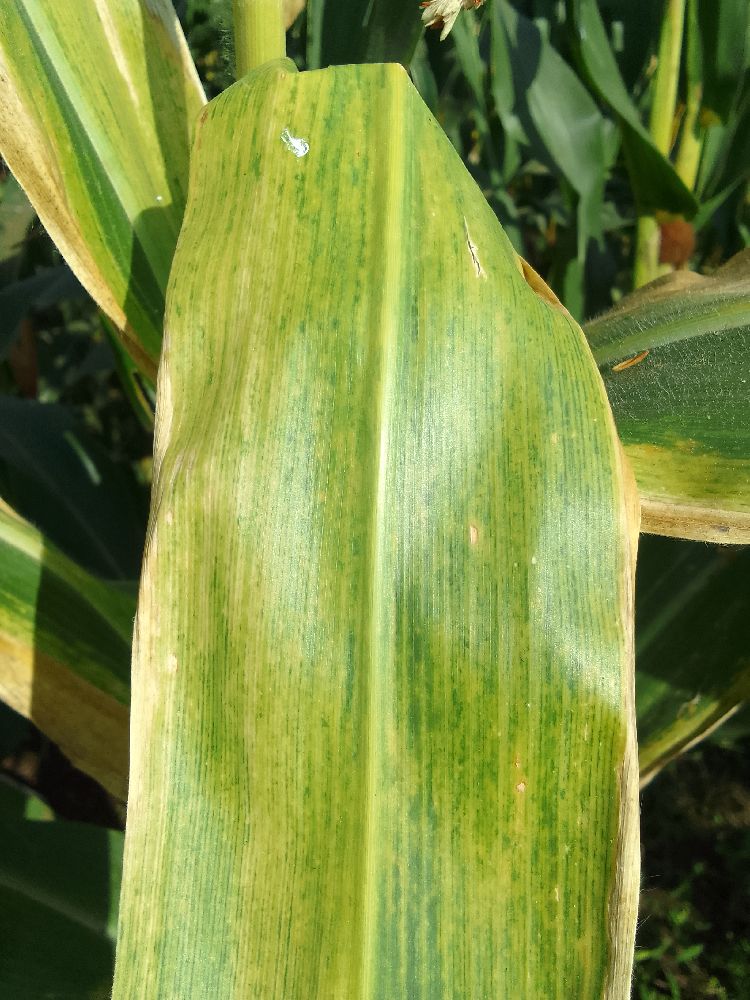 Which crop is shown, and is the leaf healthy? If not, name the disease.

maize, maize lethal necrosis
